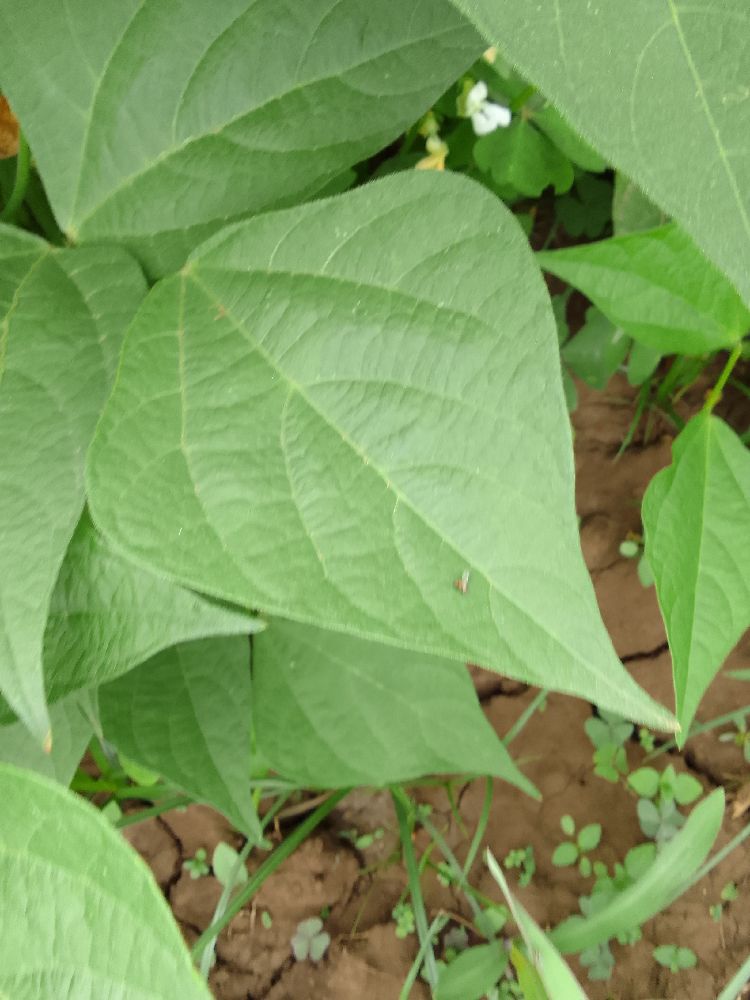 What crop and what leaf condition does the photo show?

common bean, healthy
